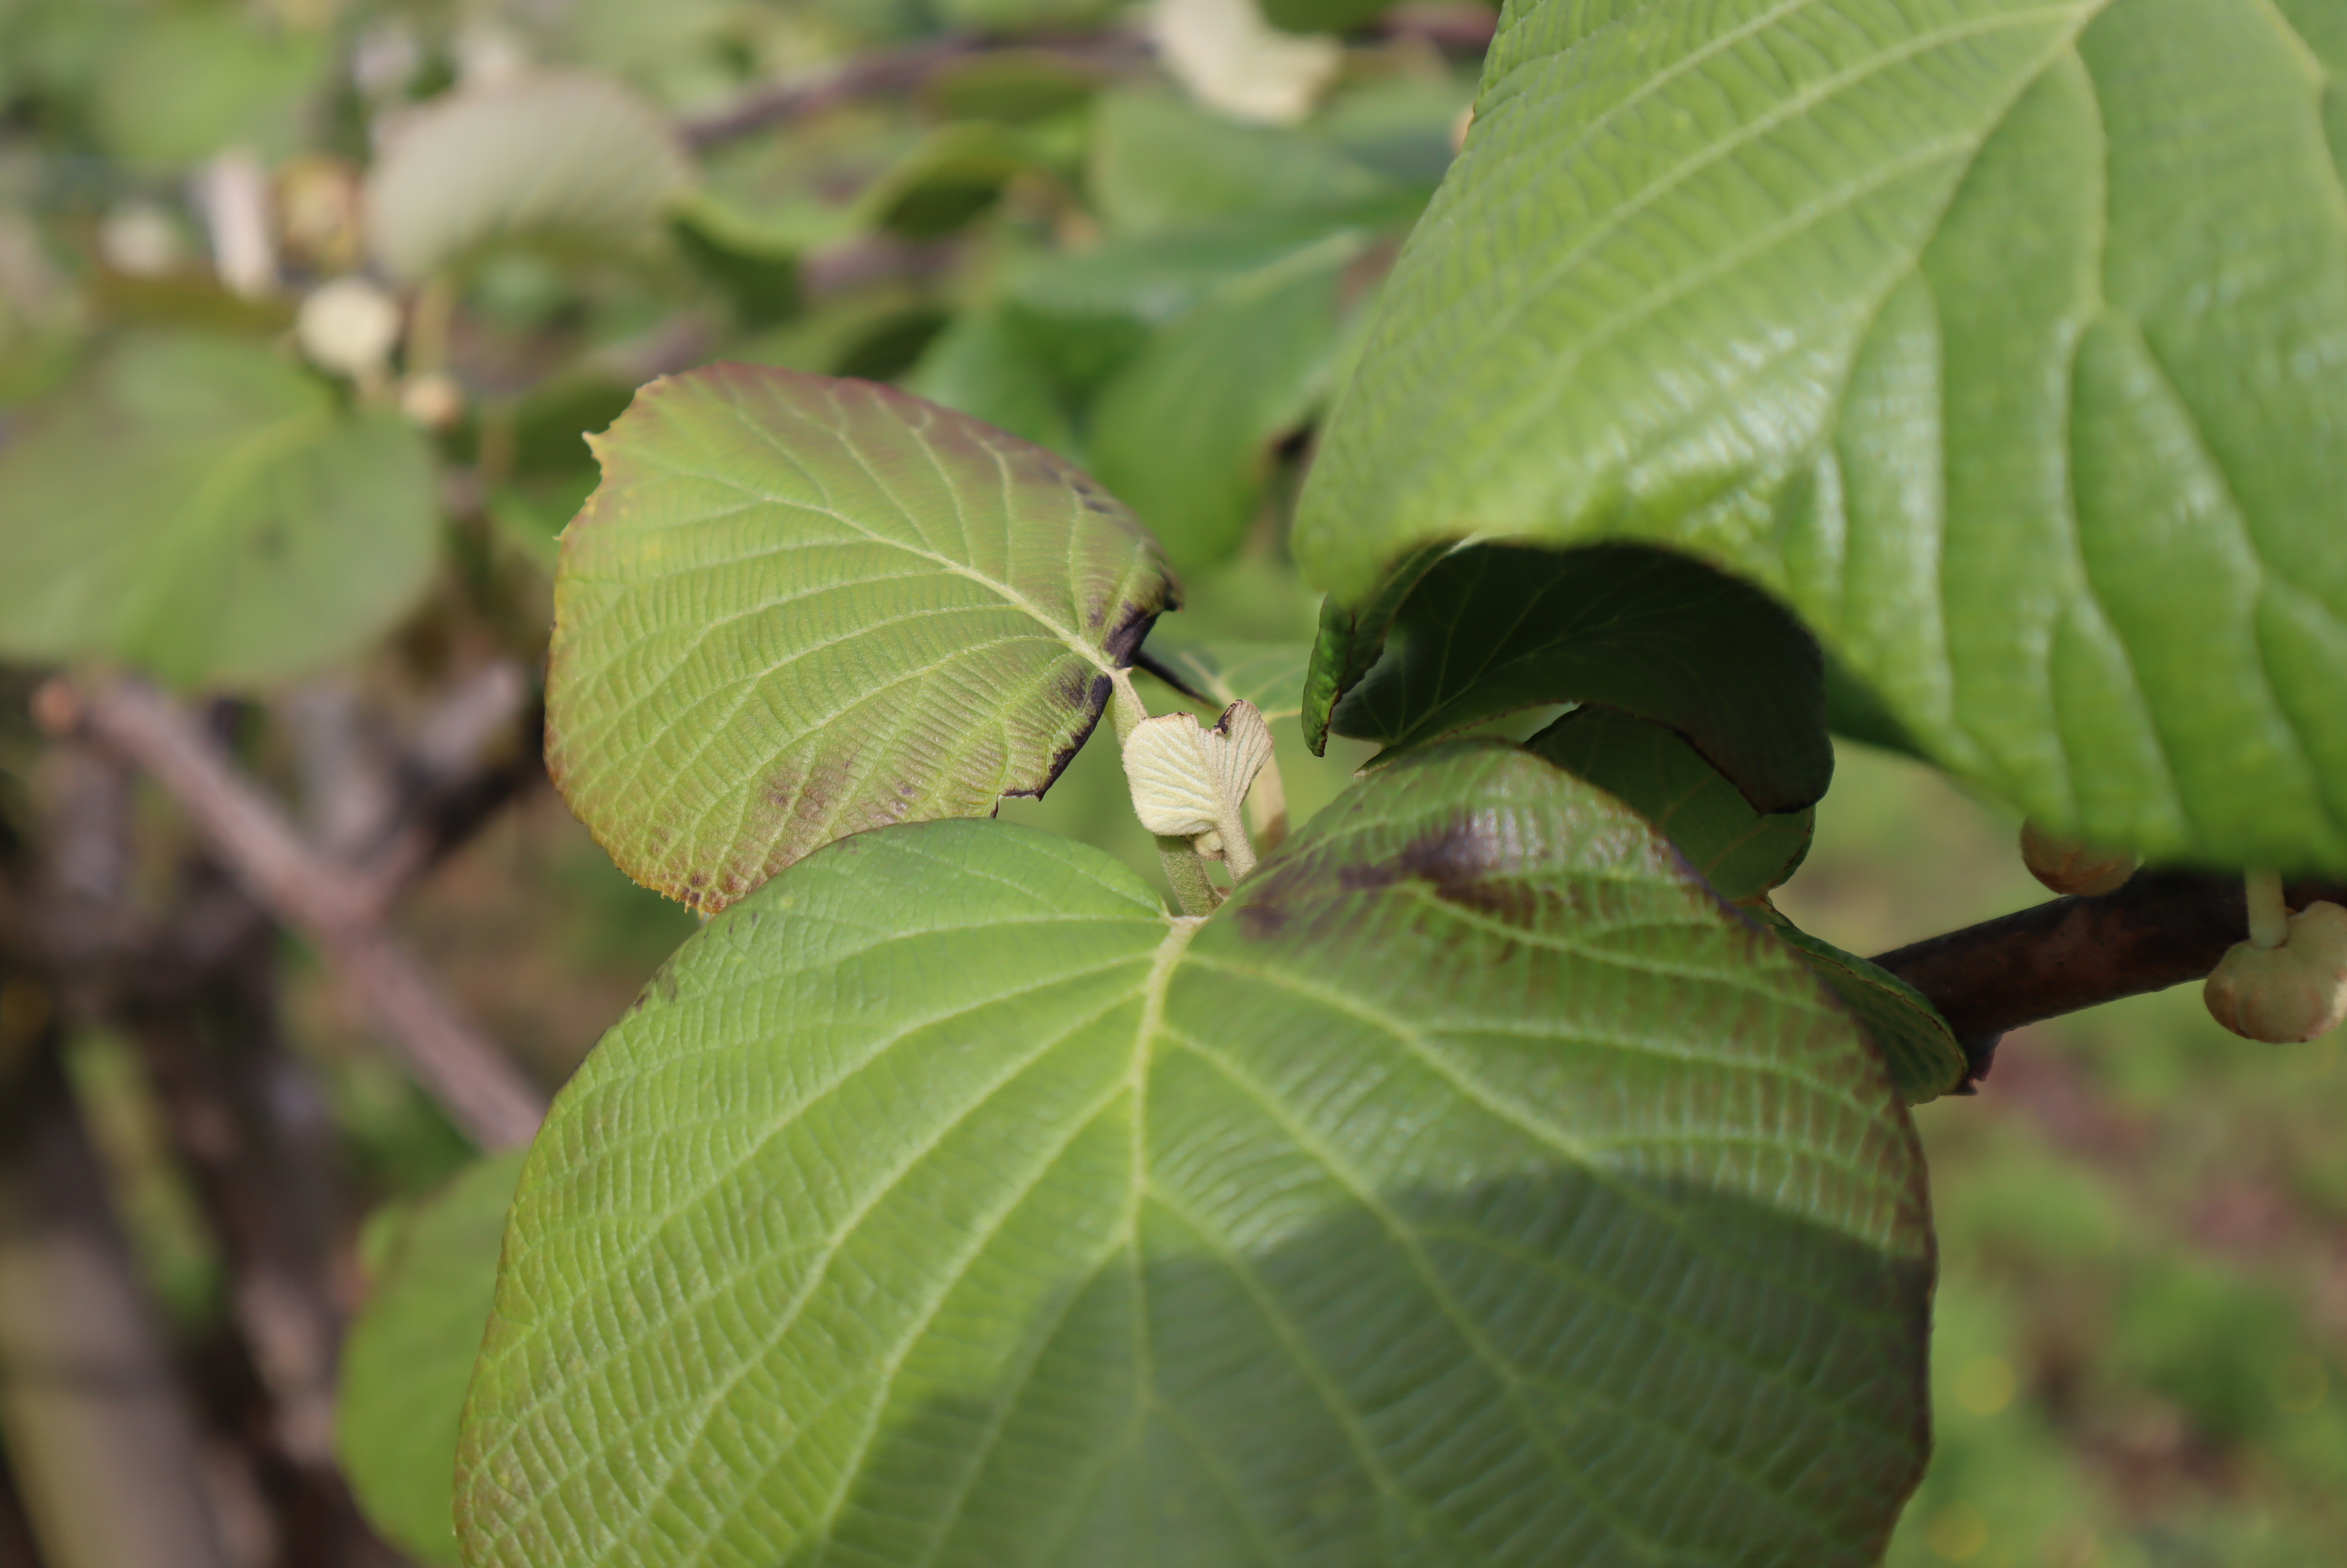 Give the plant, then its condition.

kiwi, mechanical damage
